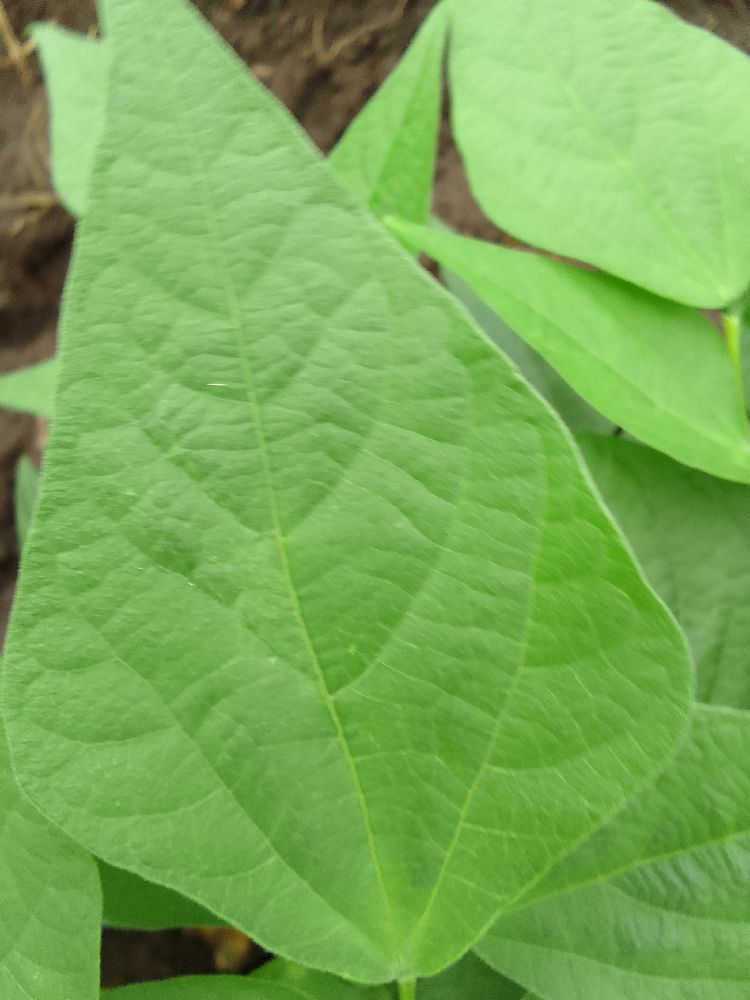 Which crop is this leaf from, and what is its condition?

common bean, healthy
